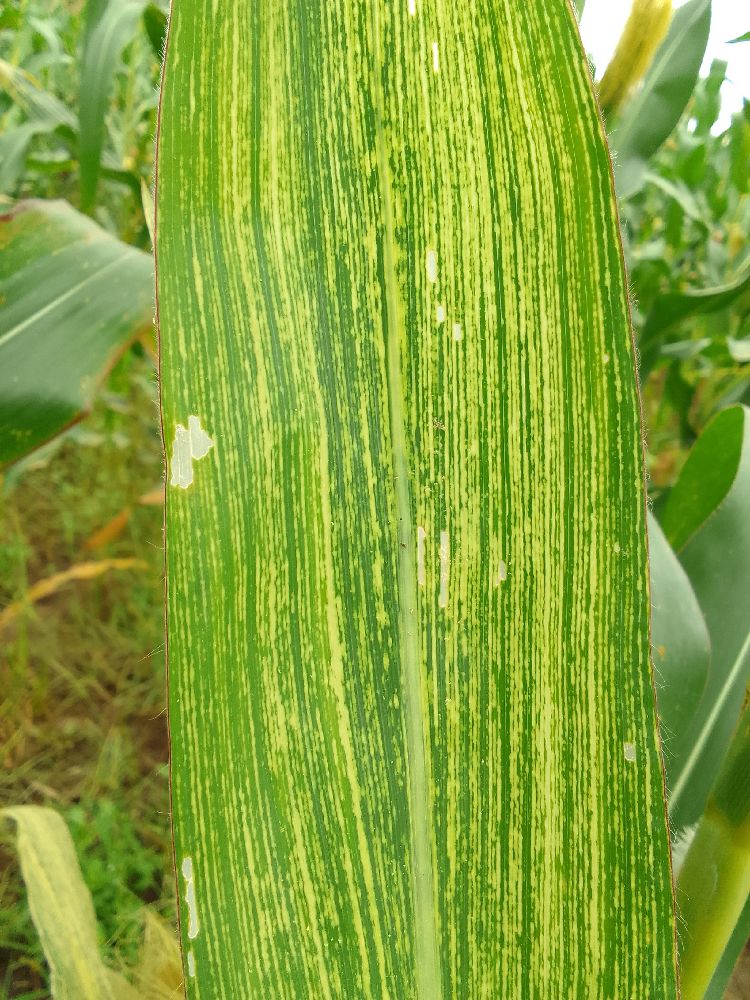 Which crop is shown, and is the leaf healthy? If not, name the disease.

maize, maize streak virus
